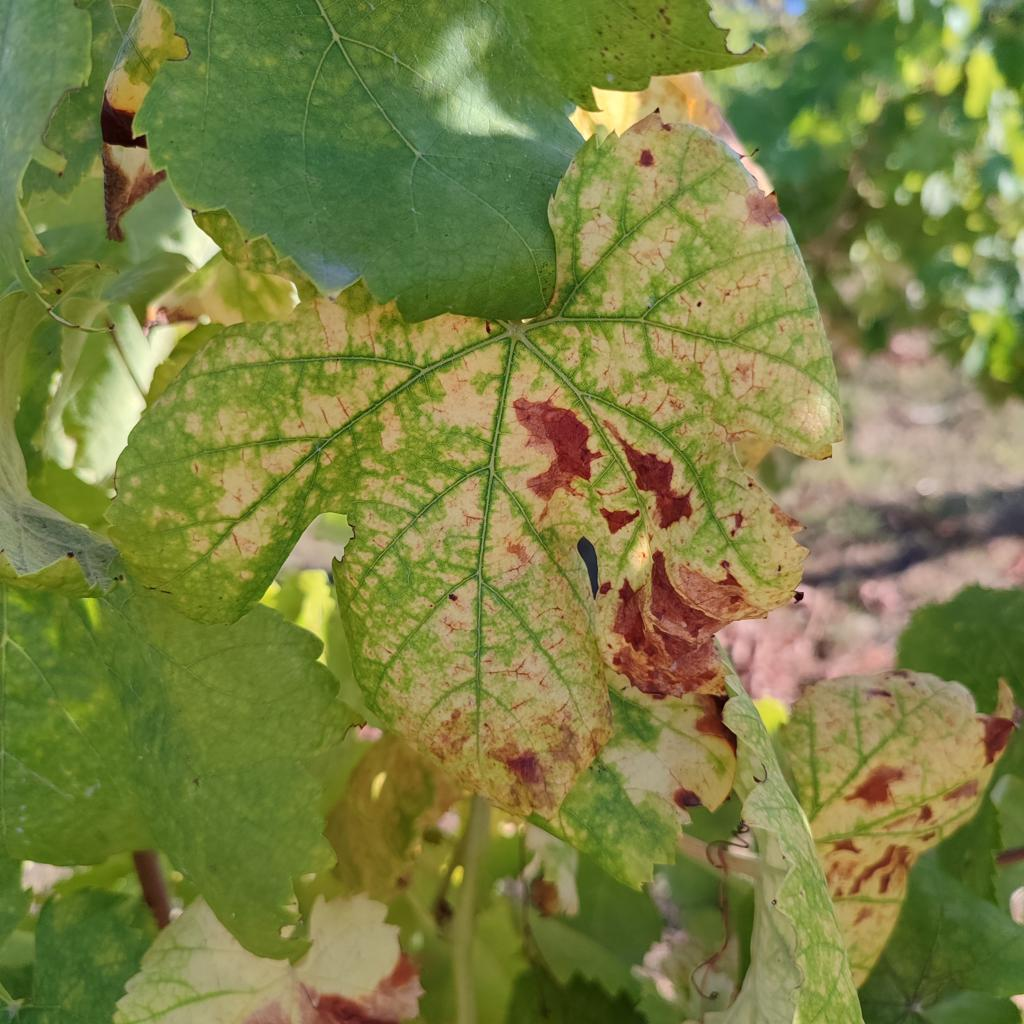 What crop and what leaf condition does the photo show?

grapevine, esca complex
